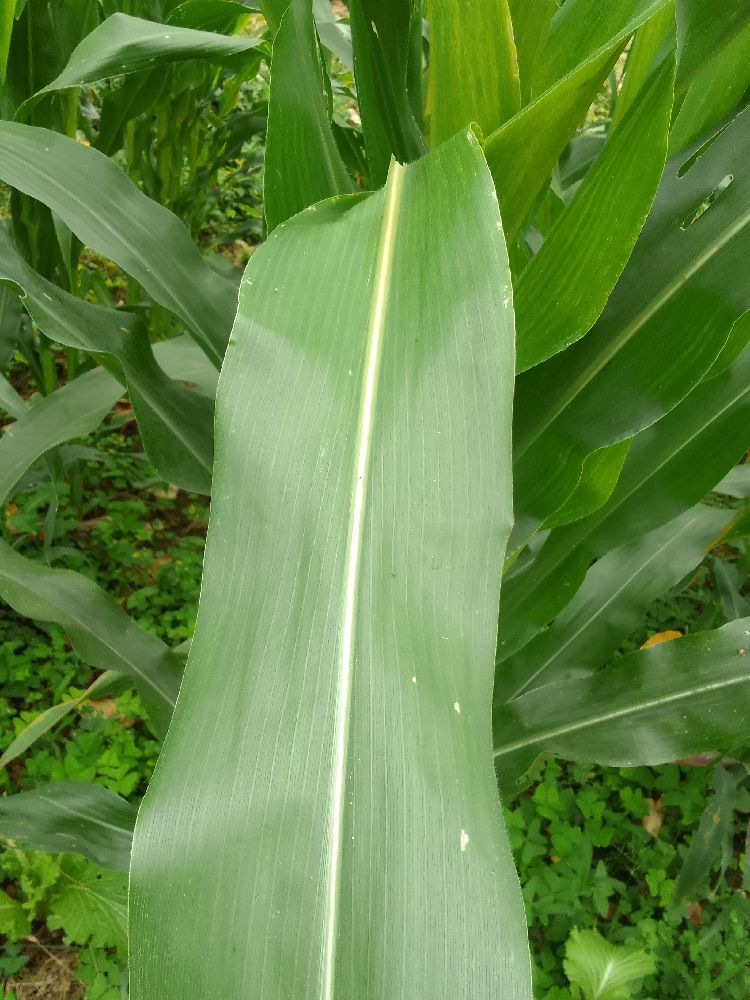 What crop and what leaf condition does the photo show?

maize, healthy
